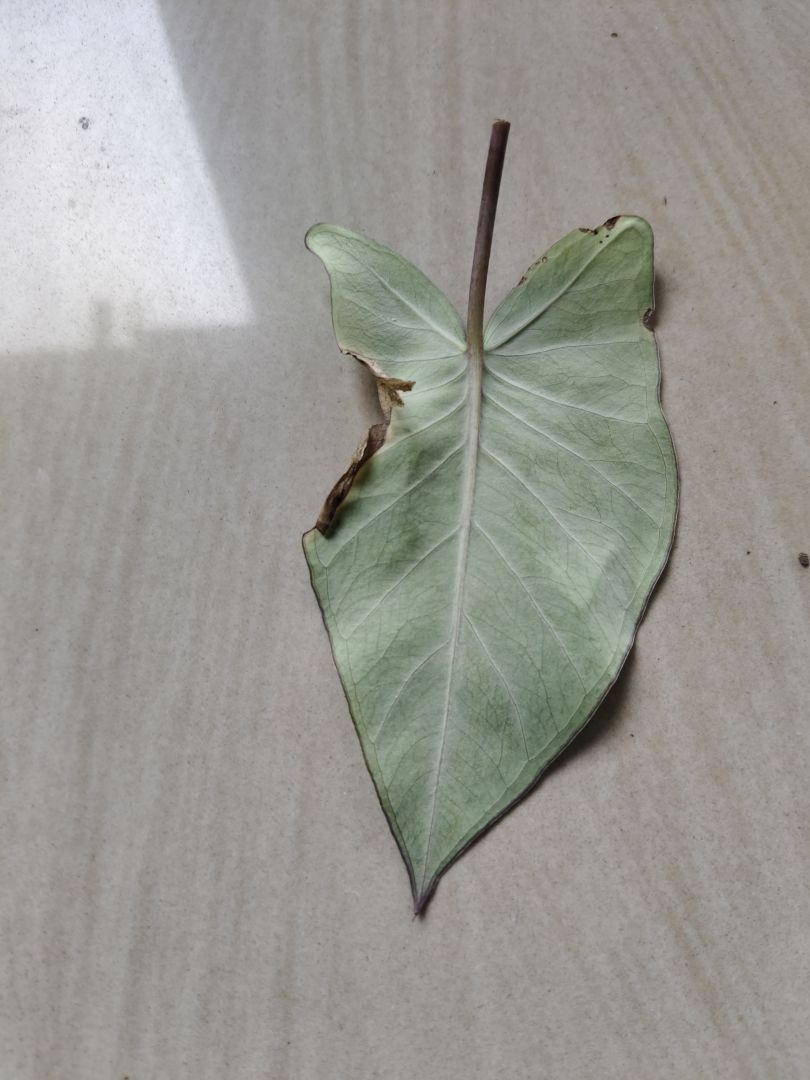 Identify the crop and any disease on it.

taro, leaf blight
